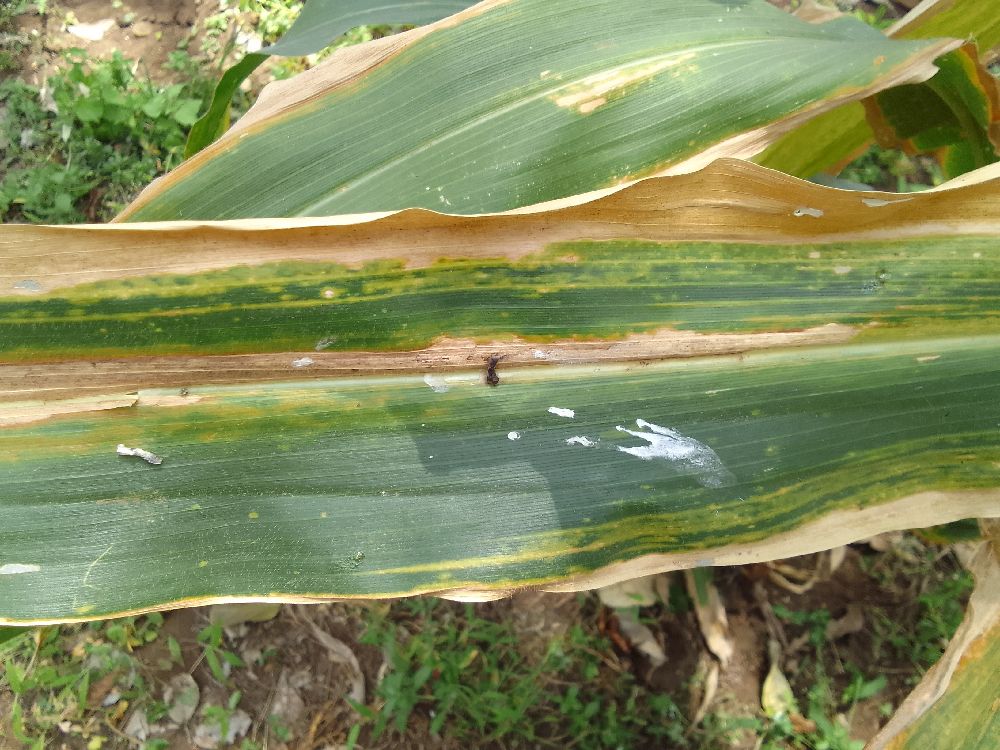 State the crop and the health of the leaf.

maize, maize lethal necrosis
